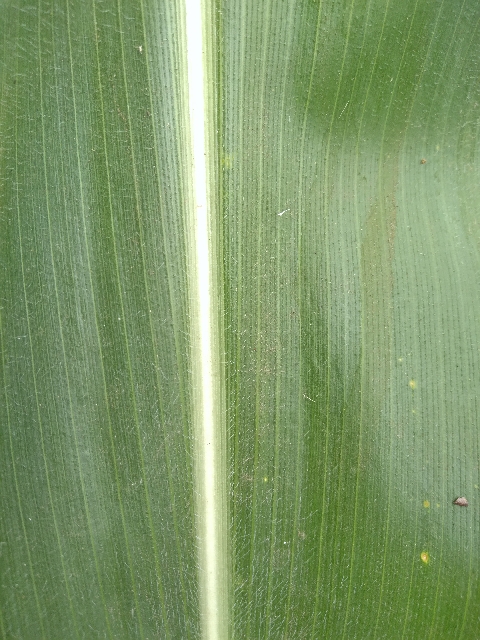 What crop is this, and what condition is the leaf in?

maize, healthy
